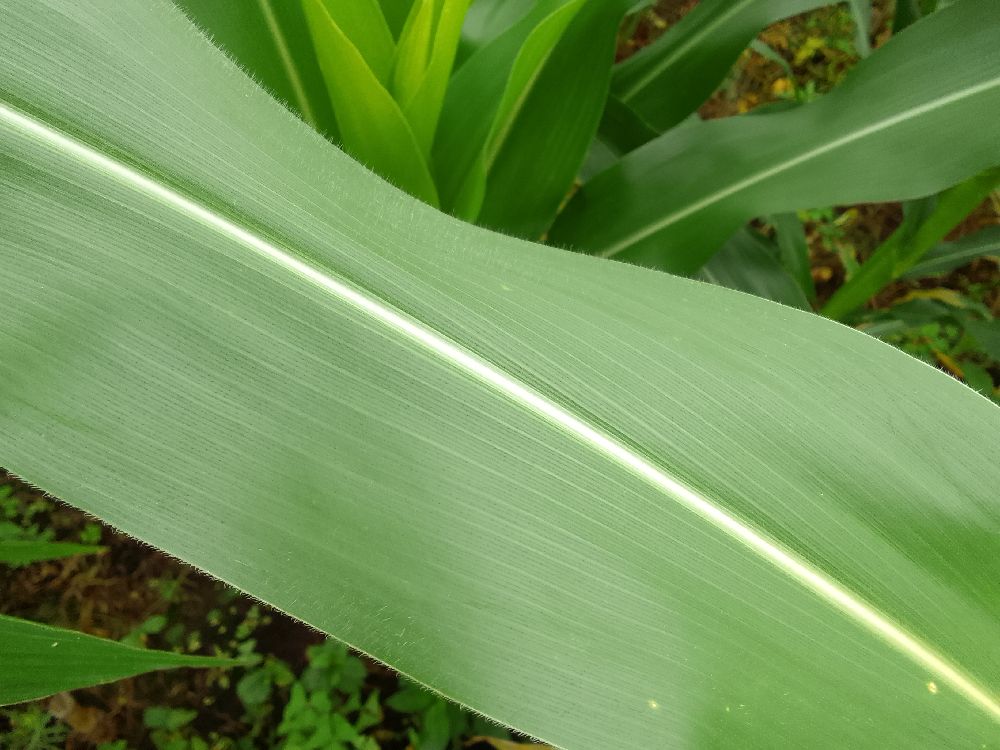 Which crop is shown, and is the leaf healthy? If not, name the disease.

maize, healthy
